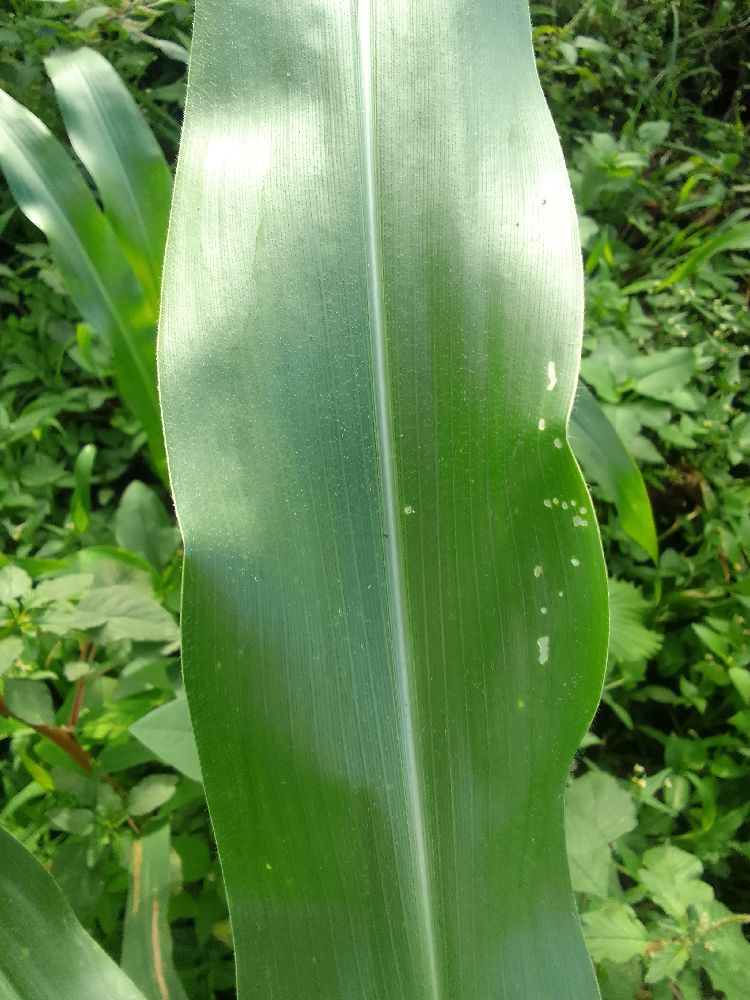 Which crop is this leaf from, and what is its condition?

maize, healthy
